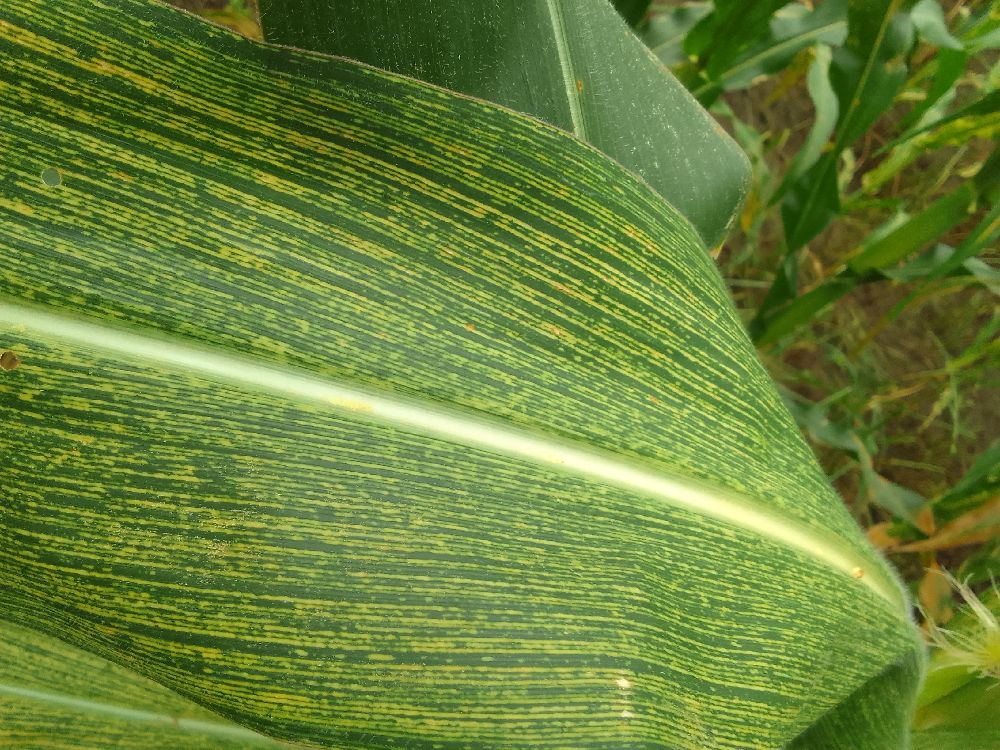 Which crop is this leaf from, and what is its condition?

maize, maize streak virus
